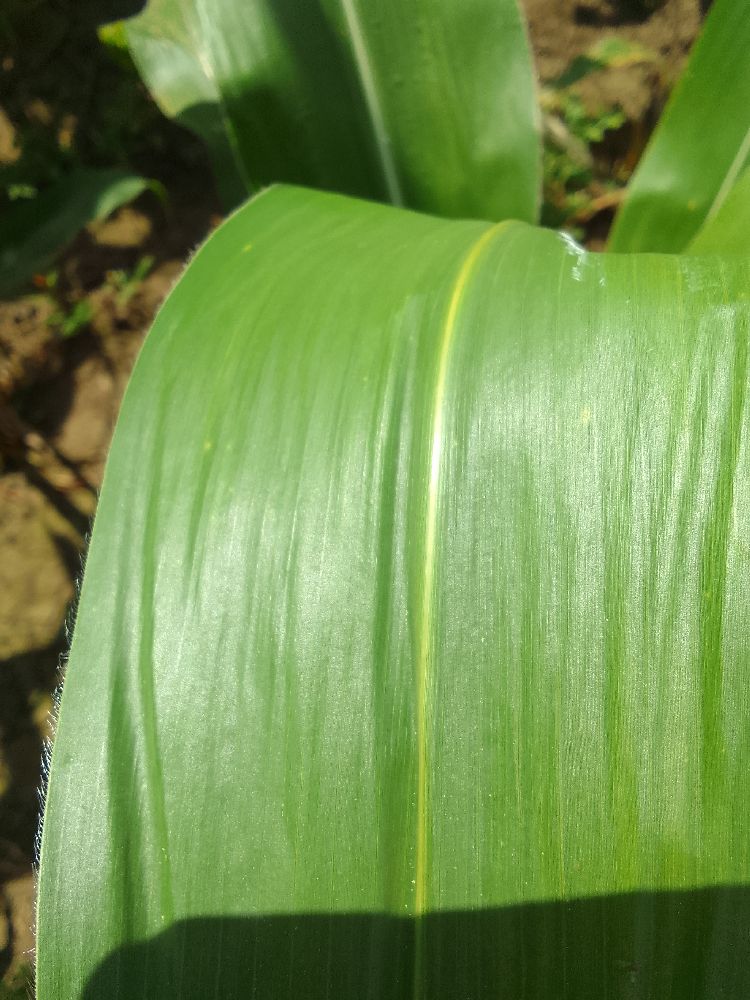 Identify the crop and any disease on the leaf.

maize, healthy
